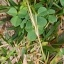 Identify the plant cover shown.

unstructured weed
